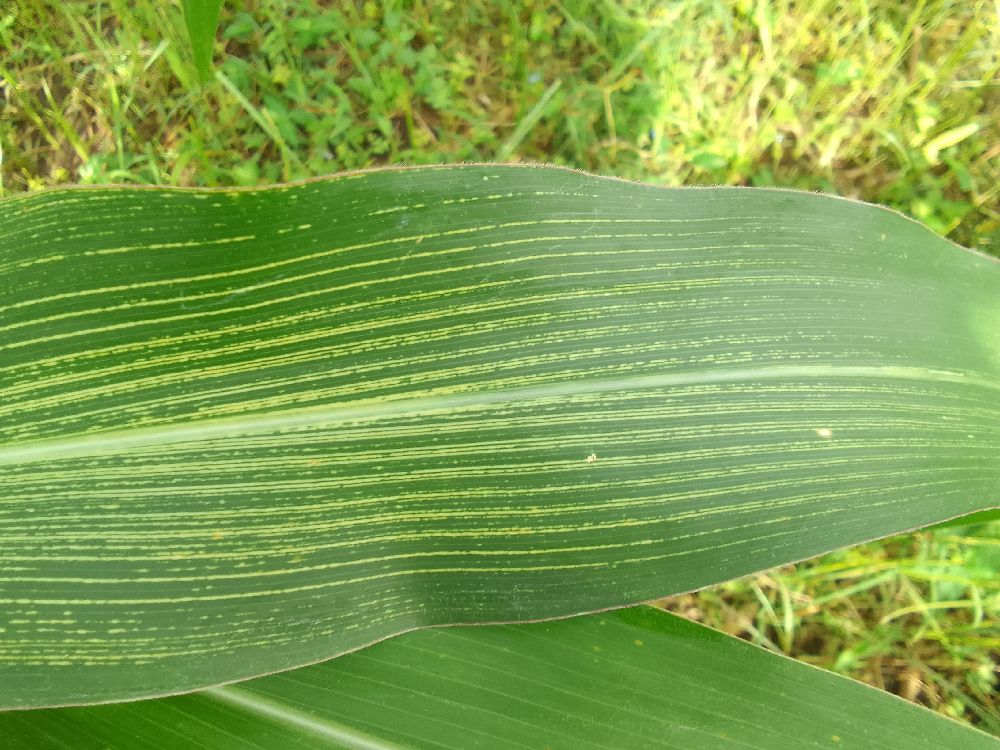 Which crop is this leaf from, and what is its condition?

maize, maize streak virus
